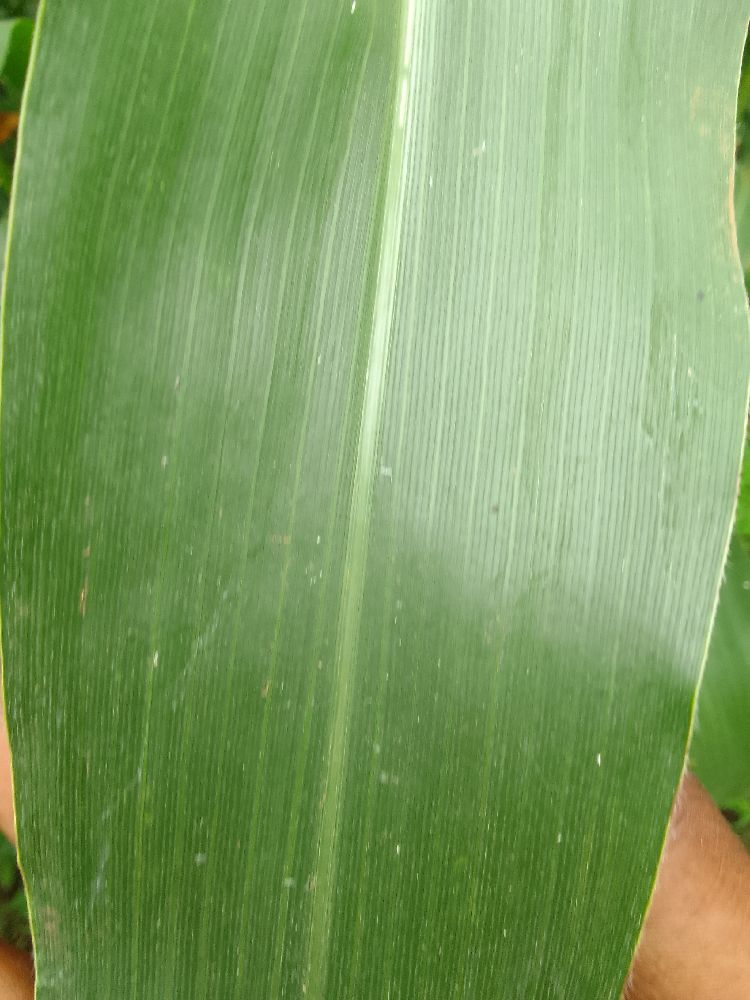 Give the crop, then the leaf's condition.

maize, healthy
